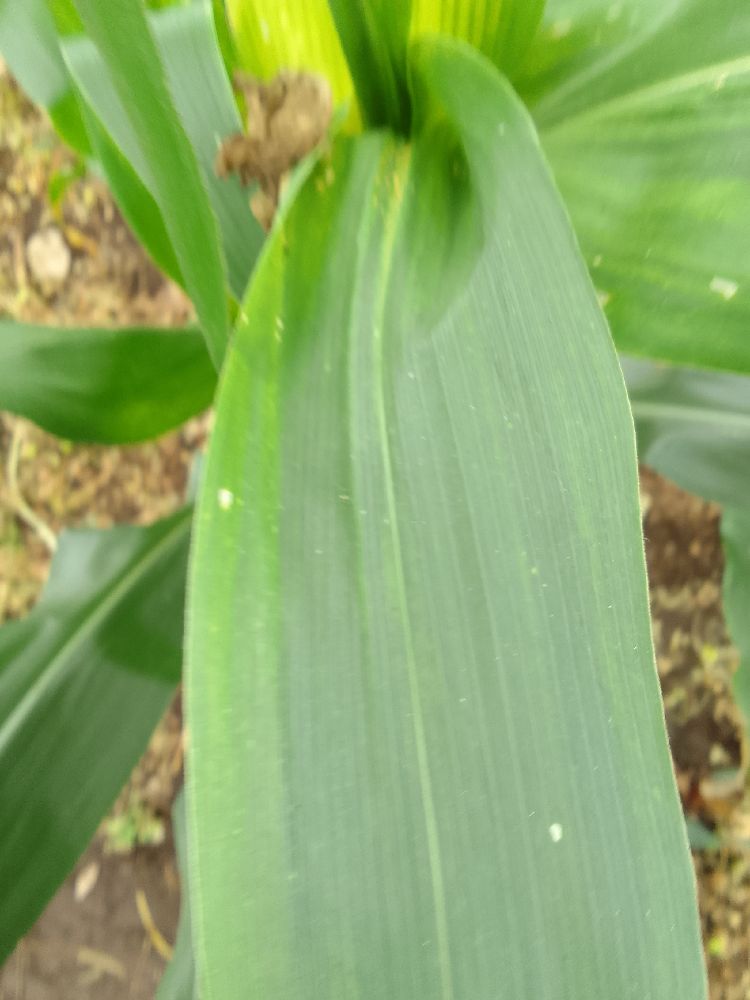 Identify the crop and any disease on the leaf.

maize, healthy
